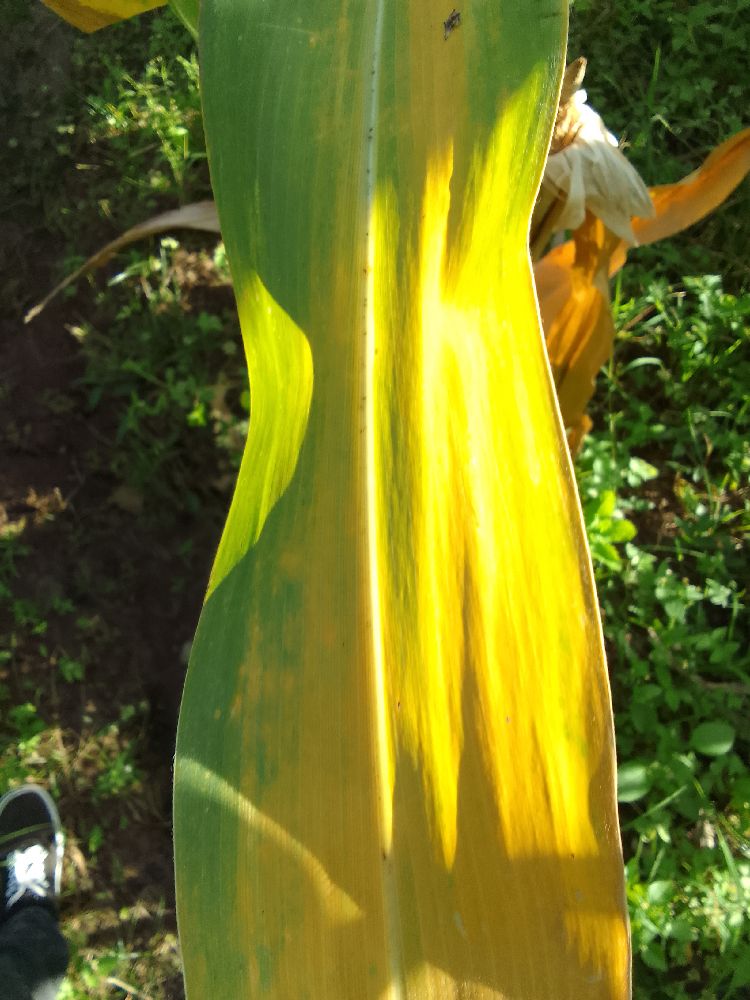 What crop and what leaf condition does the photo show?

maize, maize lethal necrosis
